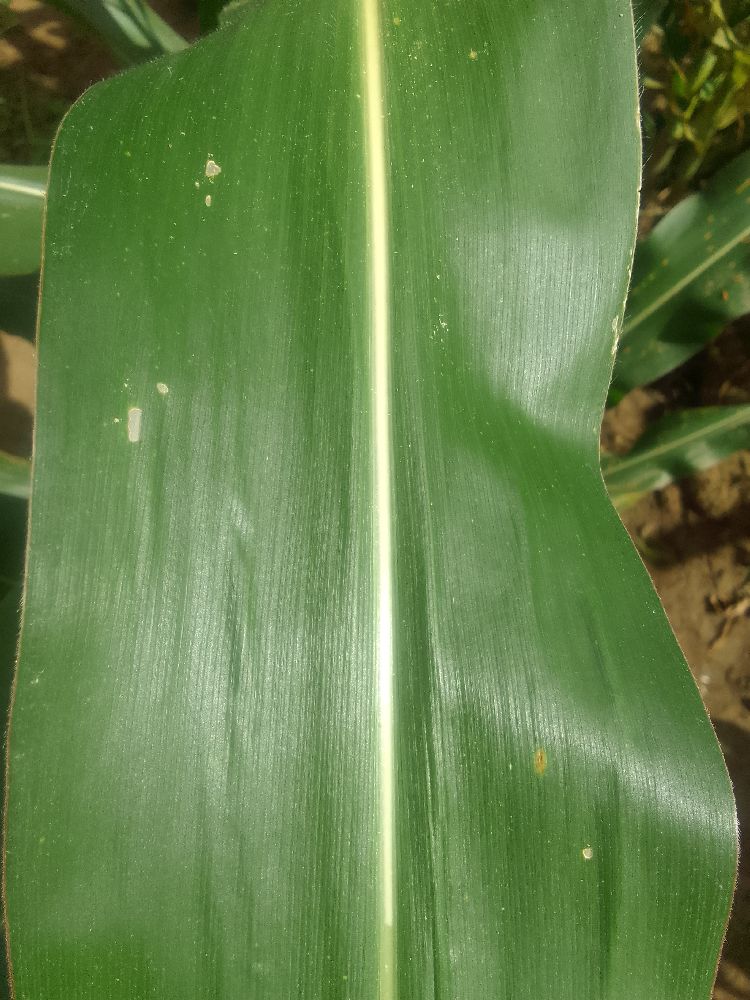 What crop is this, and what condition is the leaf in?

maize, healthy
